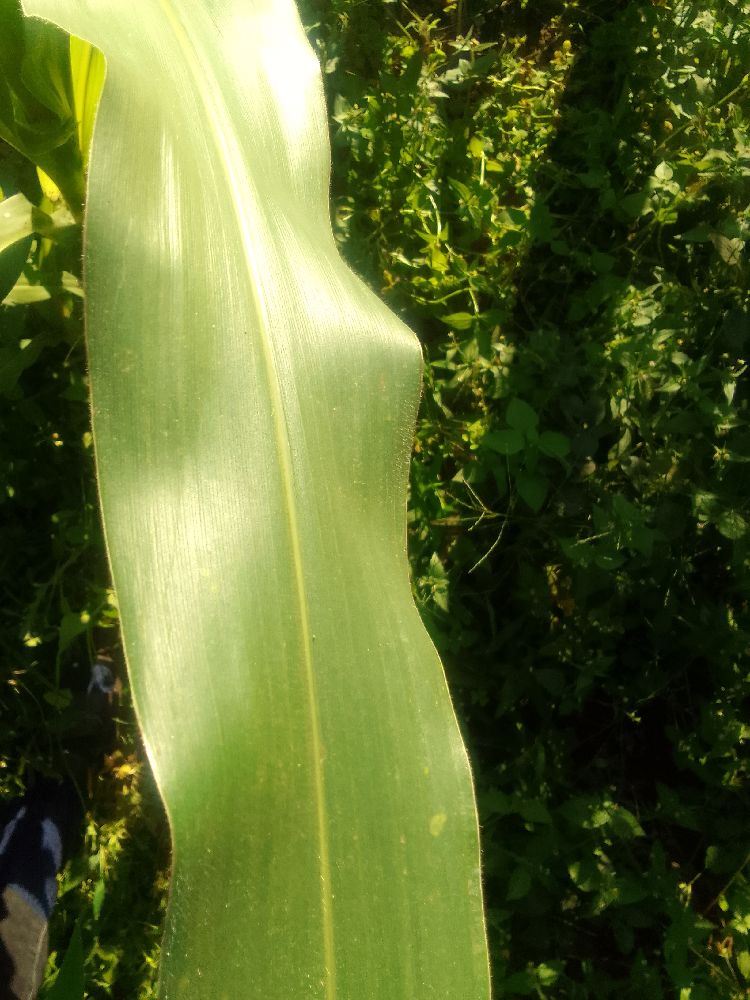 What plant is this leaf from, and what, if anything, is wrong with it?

maize, healthy
